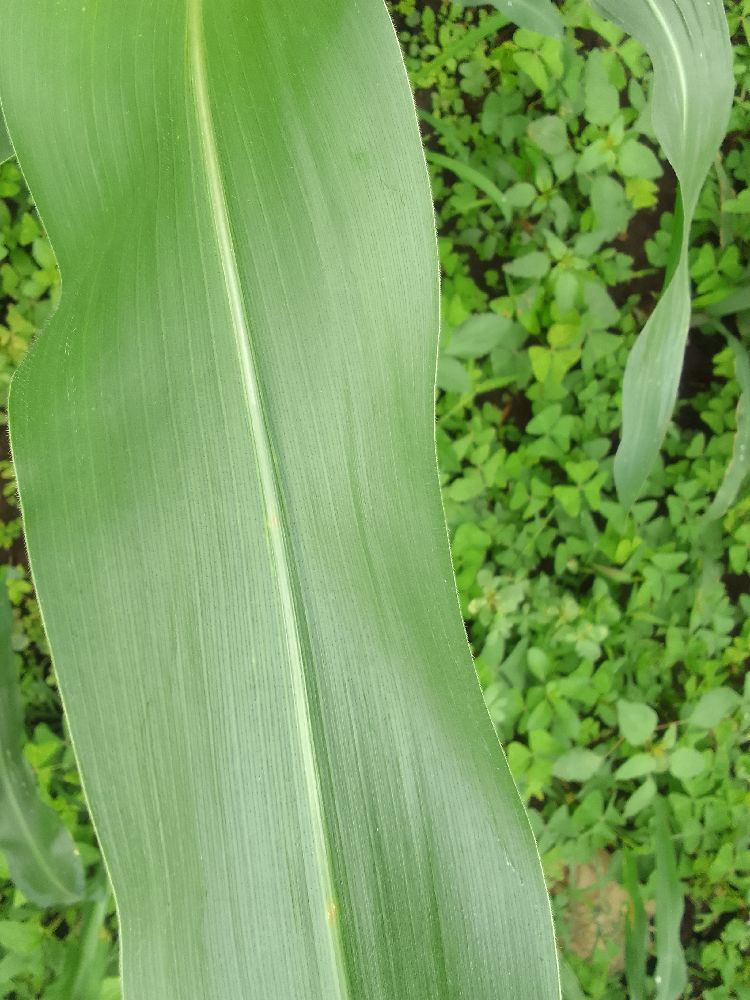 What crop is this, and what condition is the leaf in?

maize, healthy
